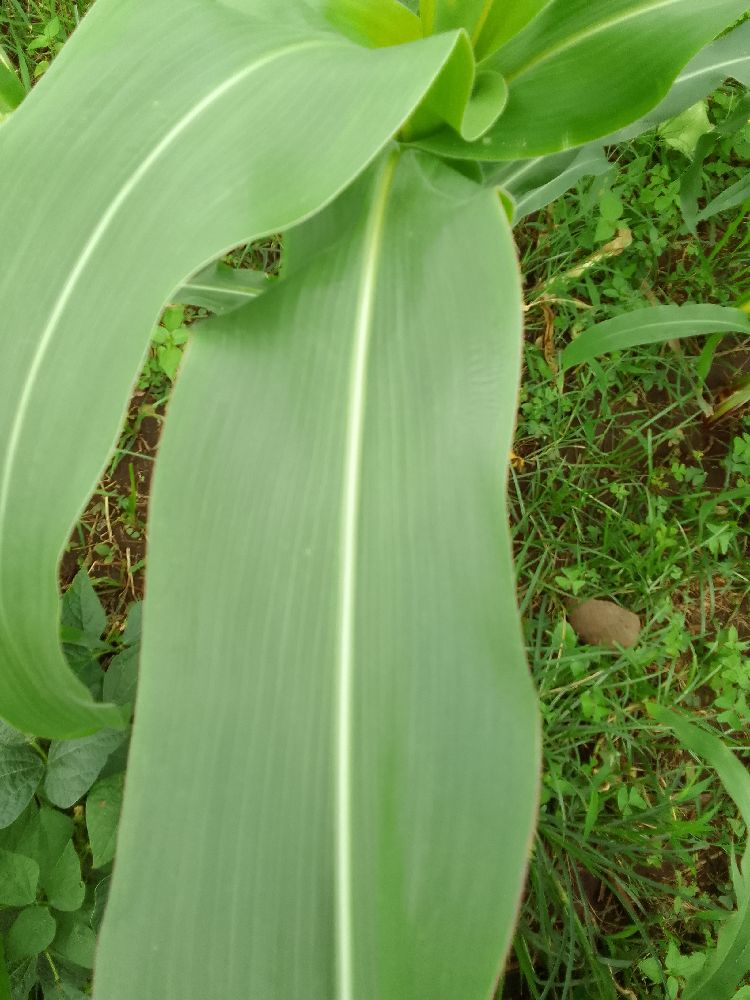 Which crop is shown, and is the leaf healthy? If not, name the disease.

maize, healthy
